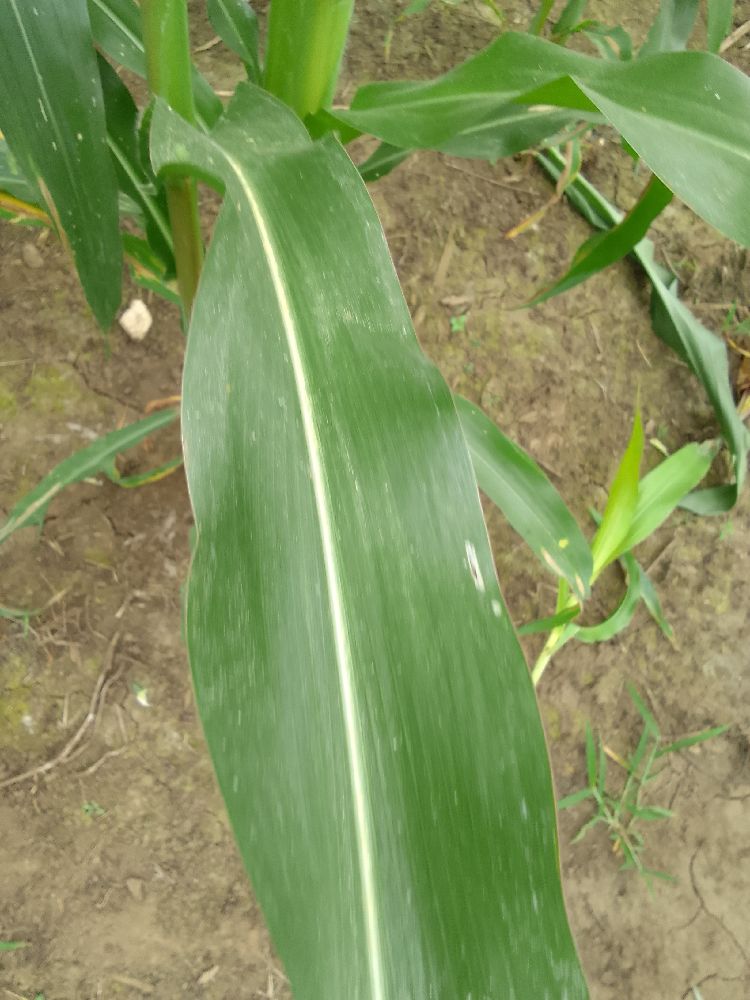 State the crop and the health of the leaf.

maize, healthy
